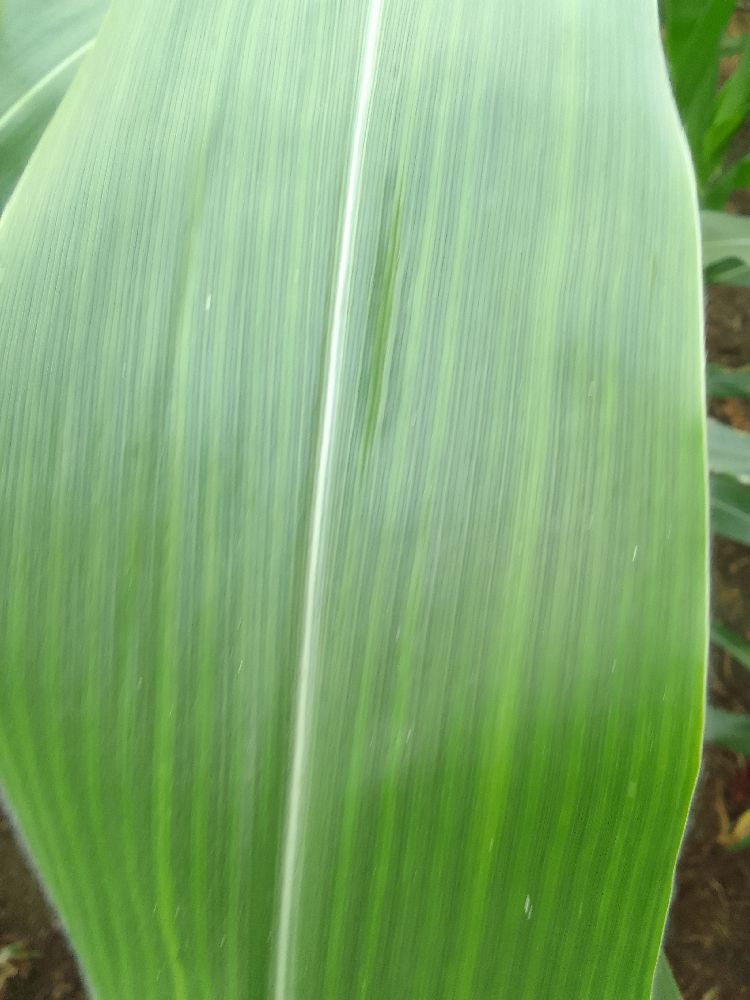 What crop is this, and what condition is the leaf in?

maize, healthy
